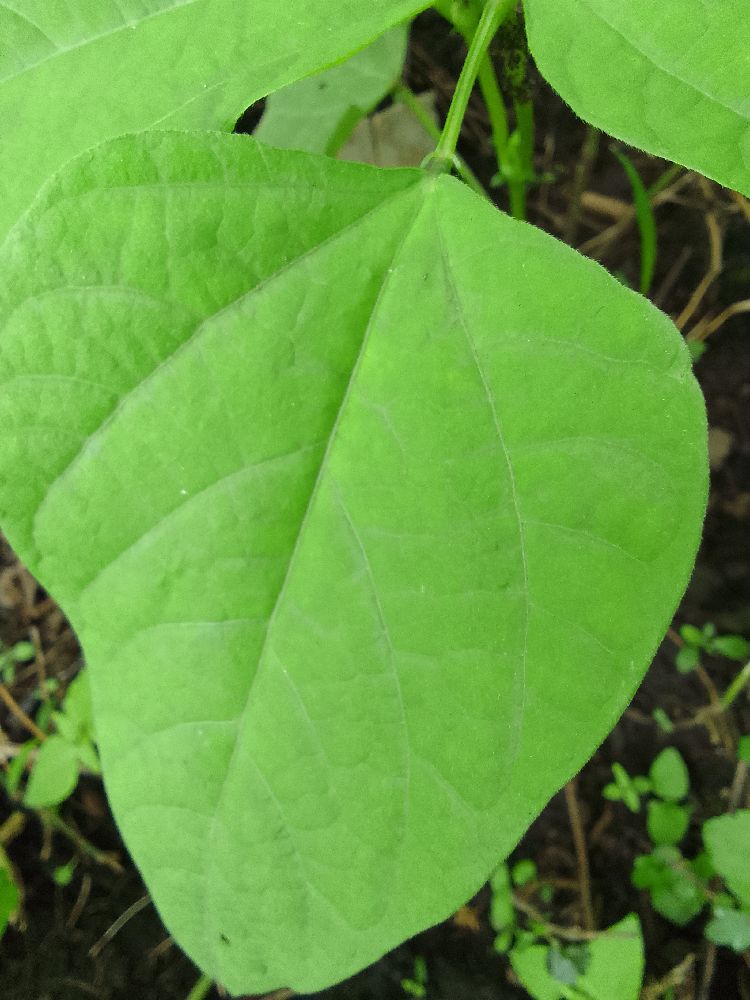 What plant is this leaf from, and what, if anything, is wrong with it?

common bean, healthy
